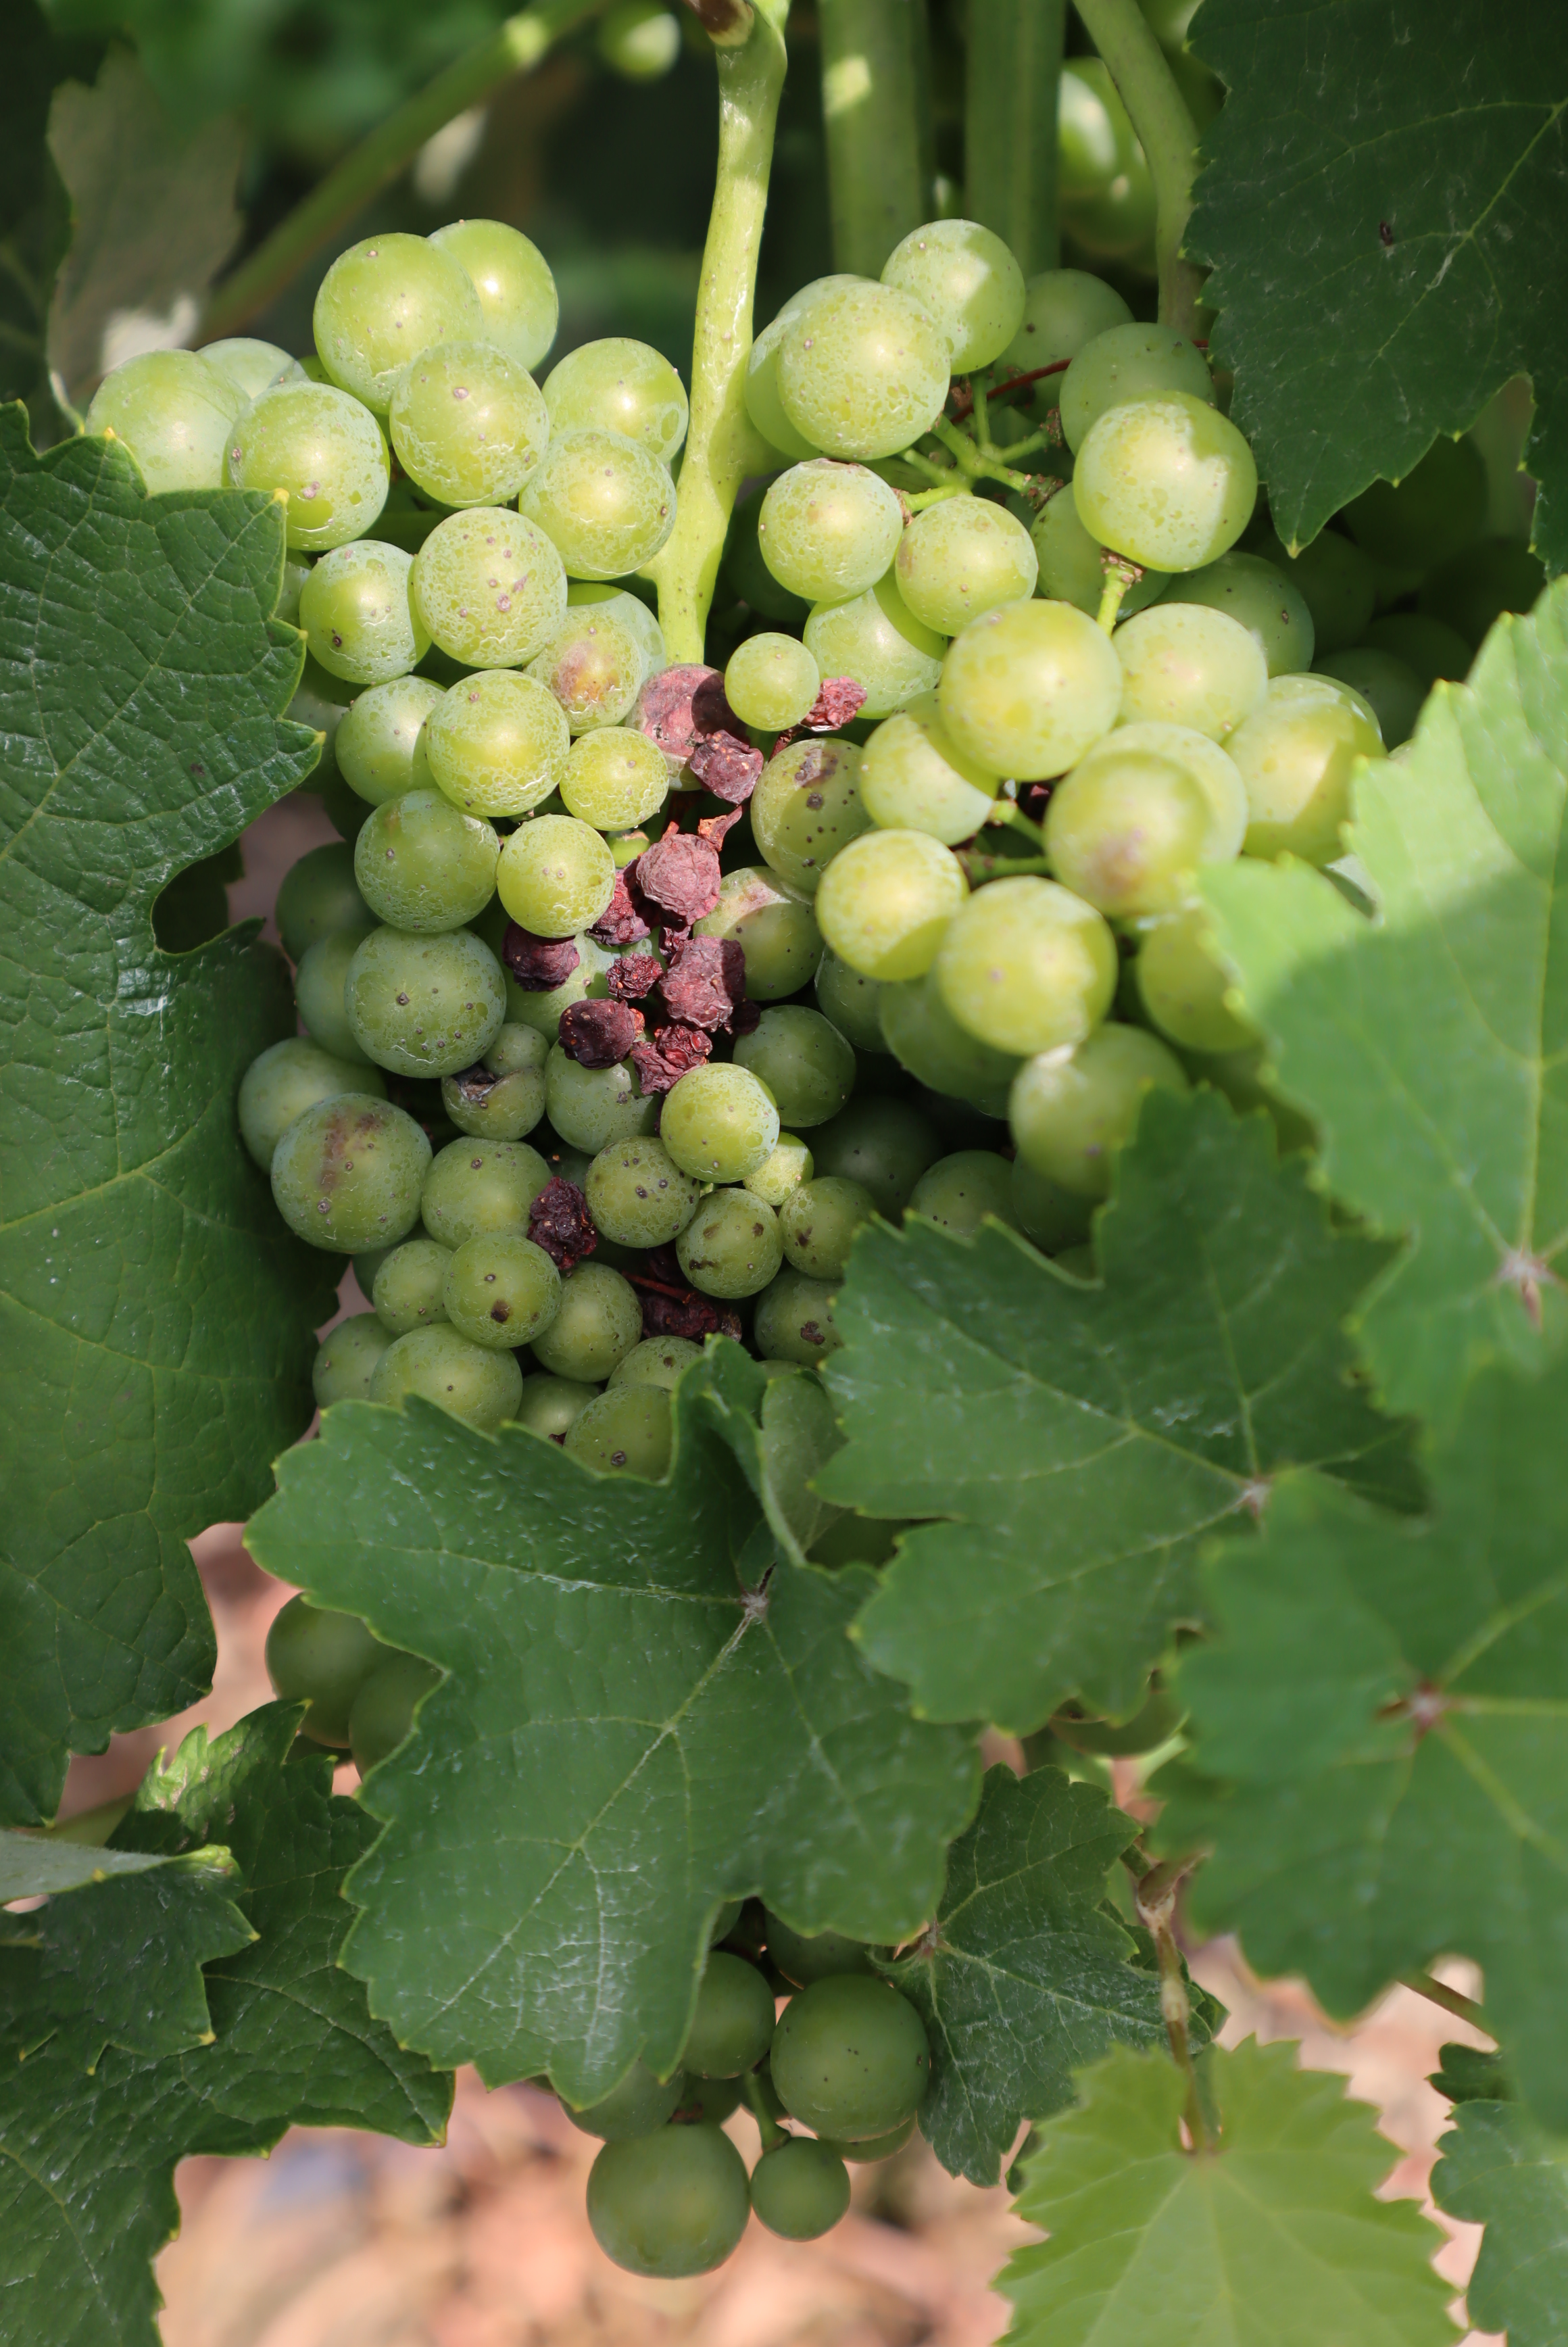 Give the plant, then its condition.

grapevine, black rot
